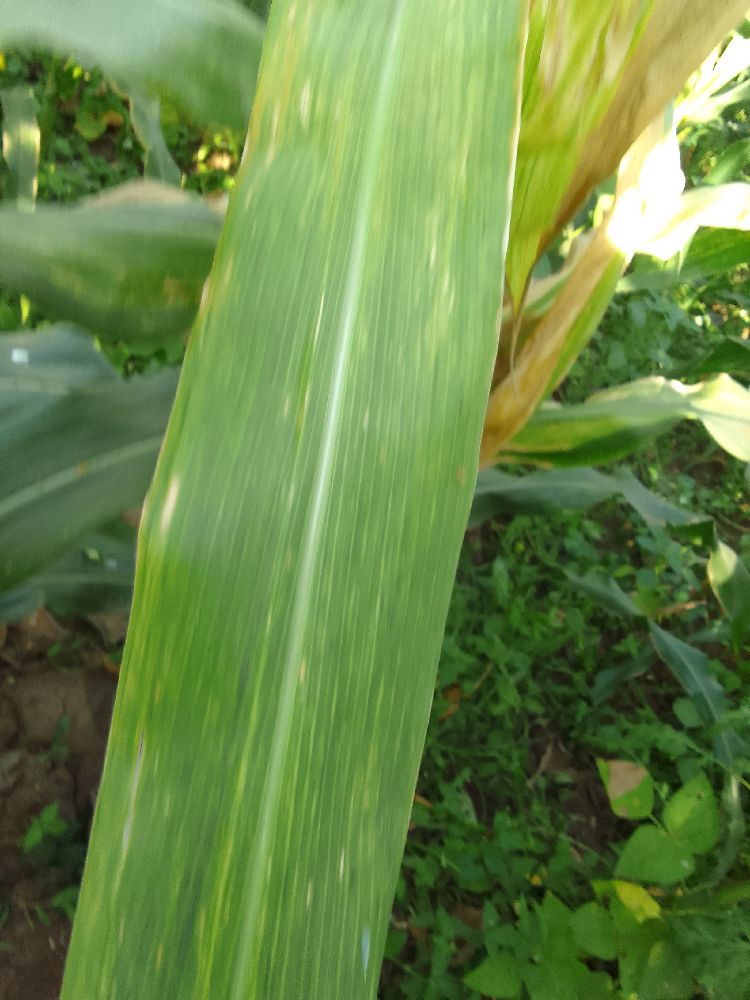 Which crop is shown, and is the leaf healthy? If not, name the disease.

maize, maize lethal necrosis
